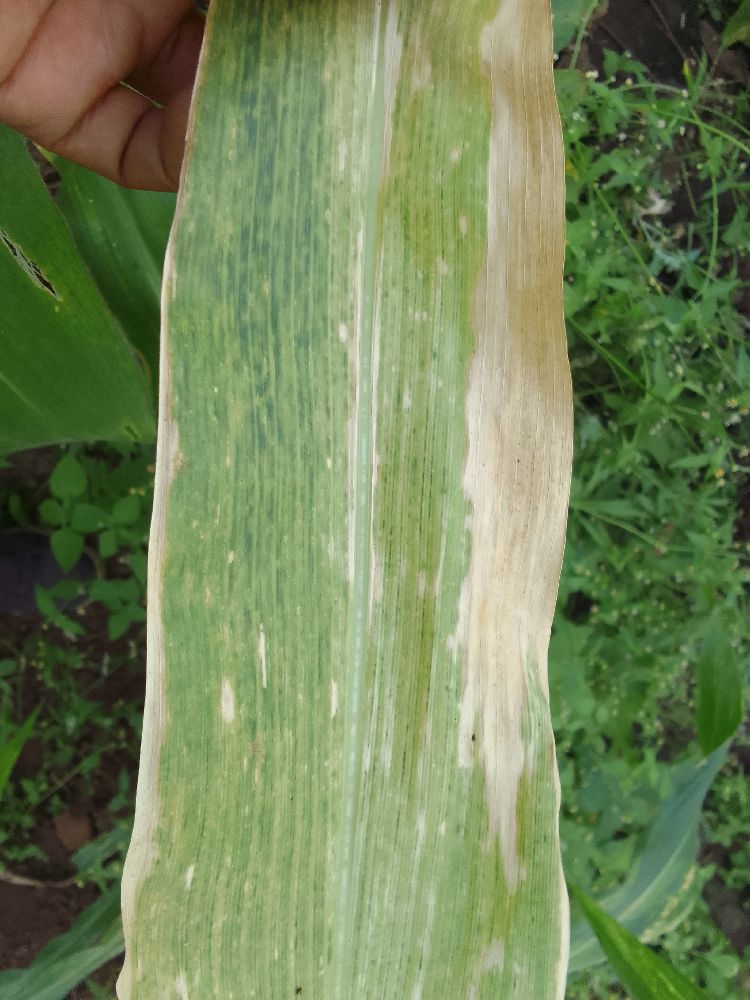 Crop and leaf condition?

maize, maize lethal necrosis
